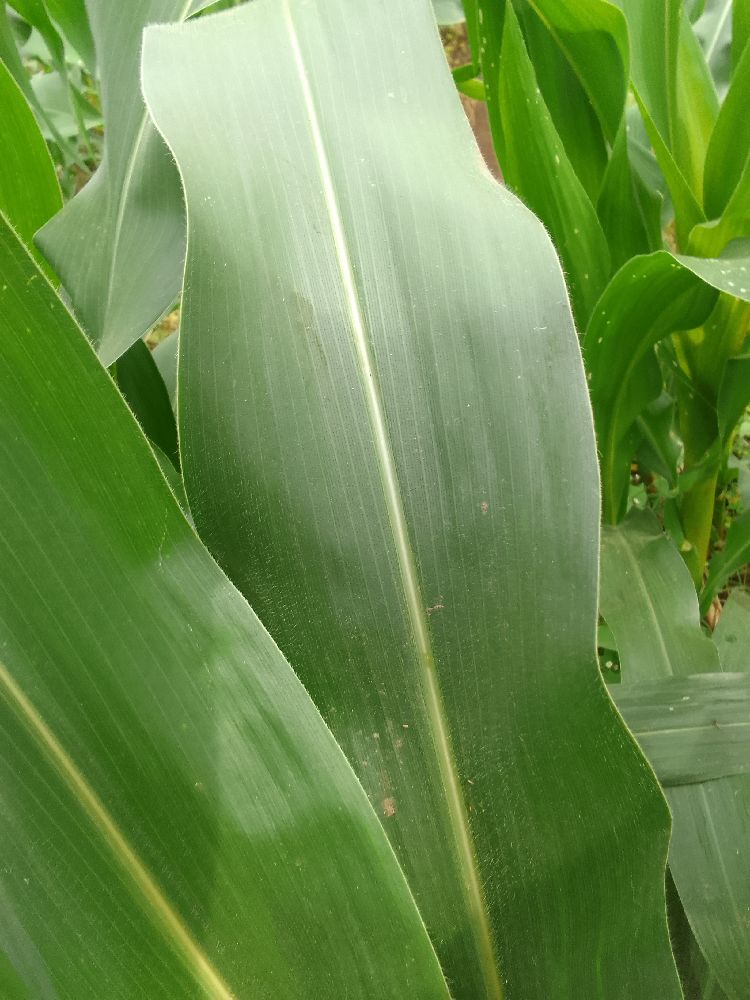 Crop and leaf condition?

maize, healthy
